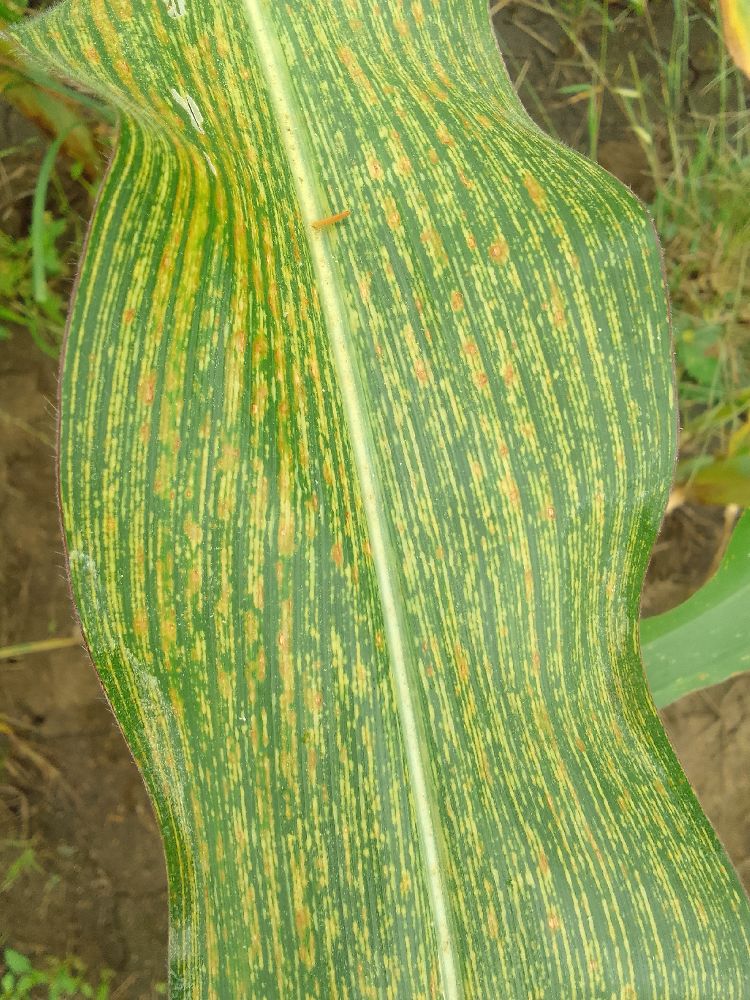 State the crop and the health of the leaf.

maize, maize streak virus
